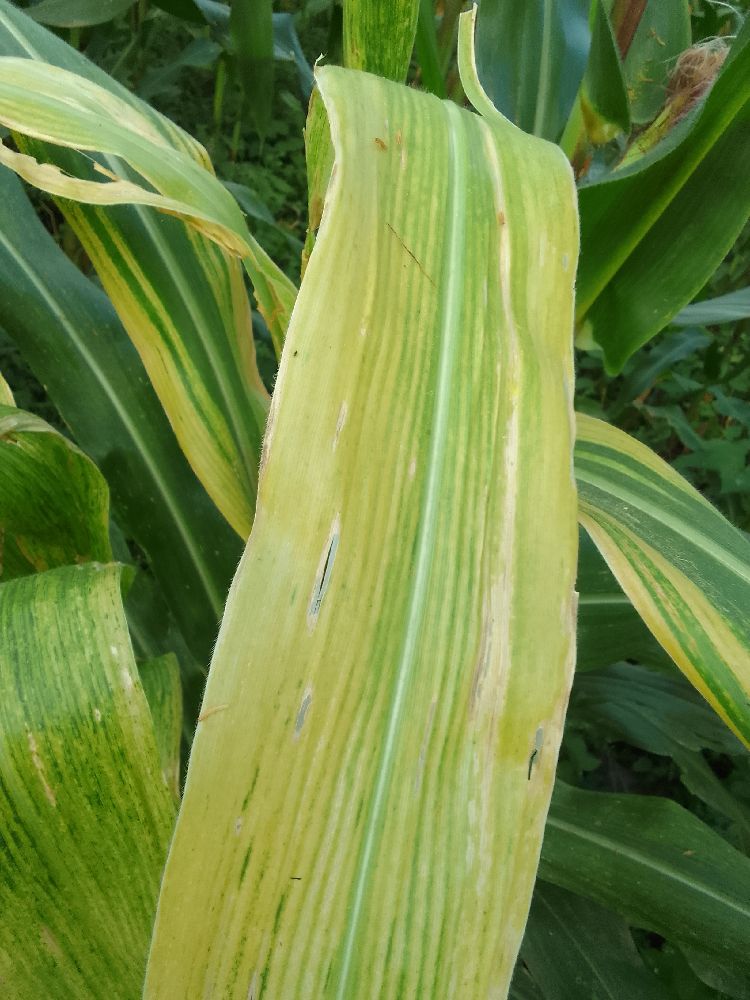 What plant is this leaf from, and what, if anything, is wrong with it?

maize, maize lethal necrosis
